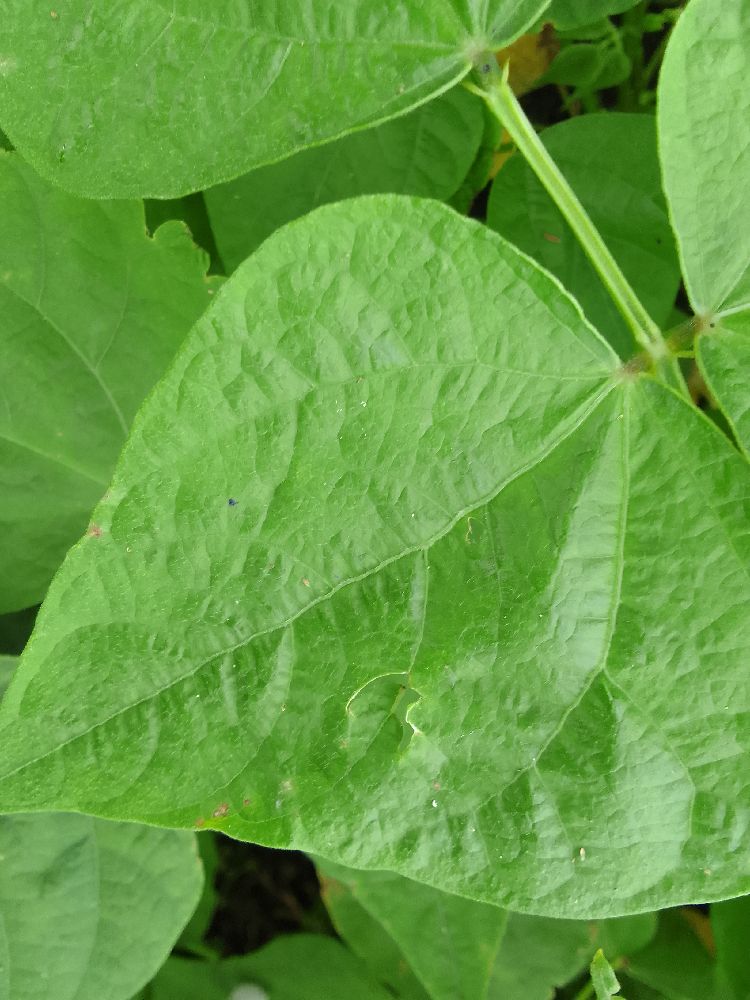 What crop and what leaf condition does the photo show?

common bean, healthy
